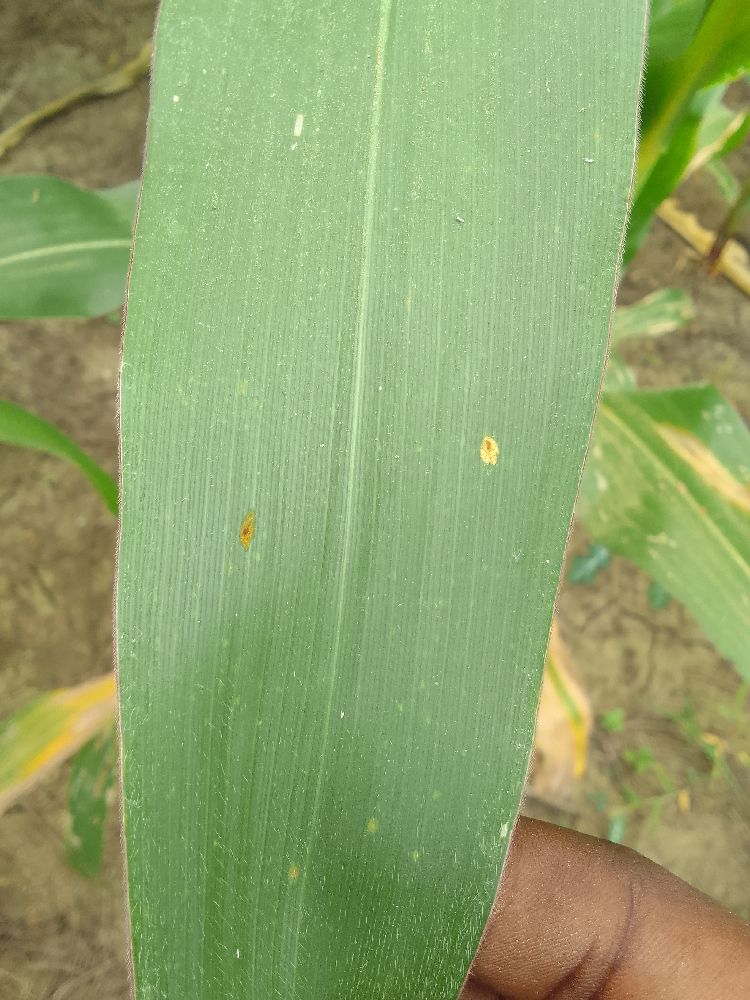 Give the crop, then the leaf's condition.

maize, healthy
